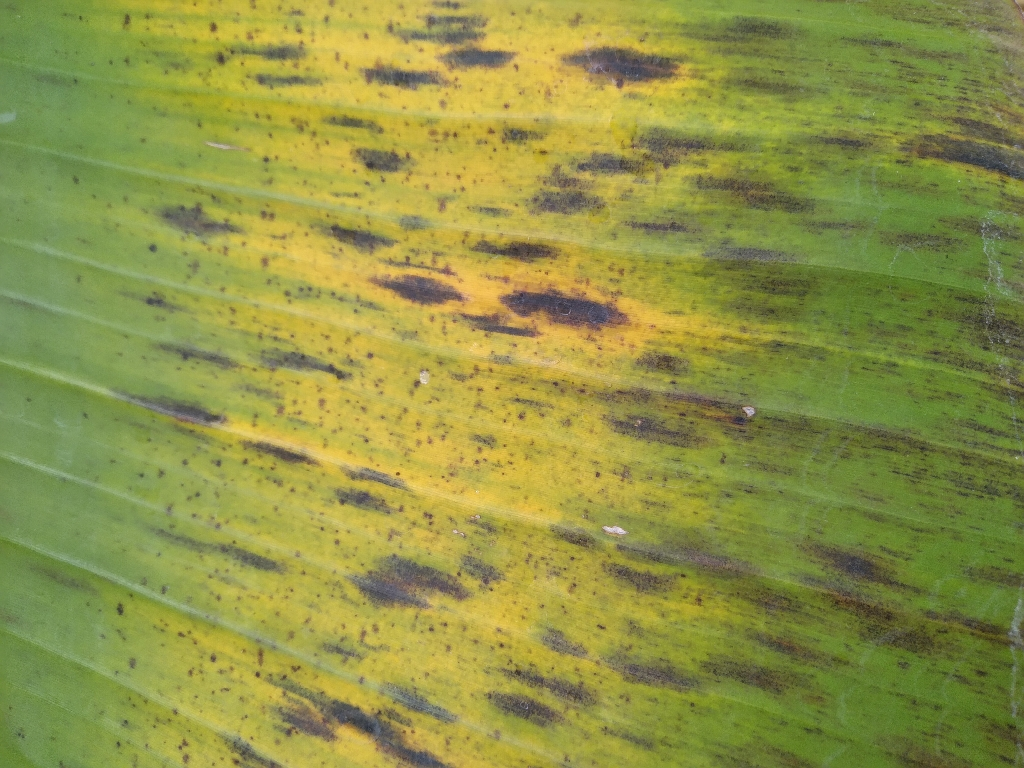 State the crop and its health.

banana, black sigatoka
